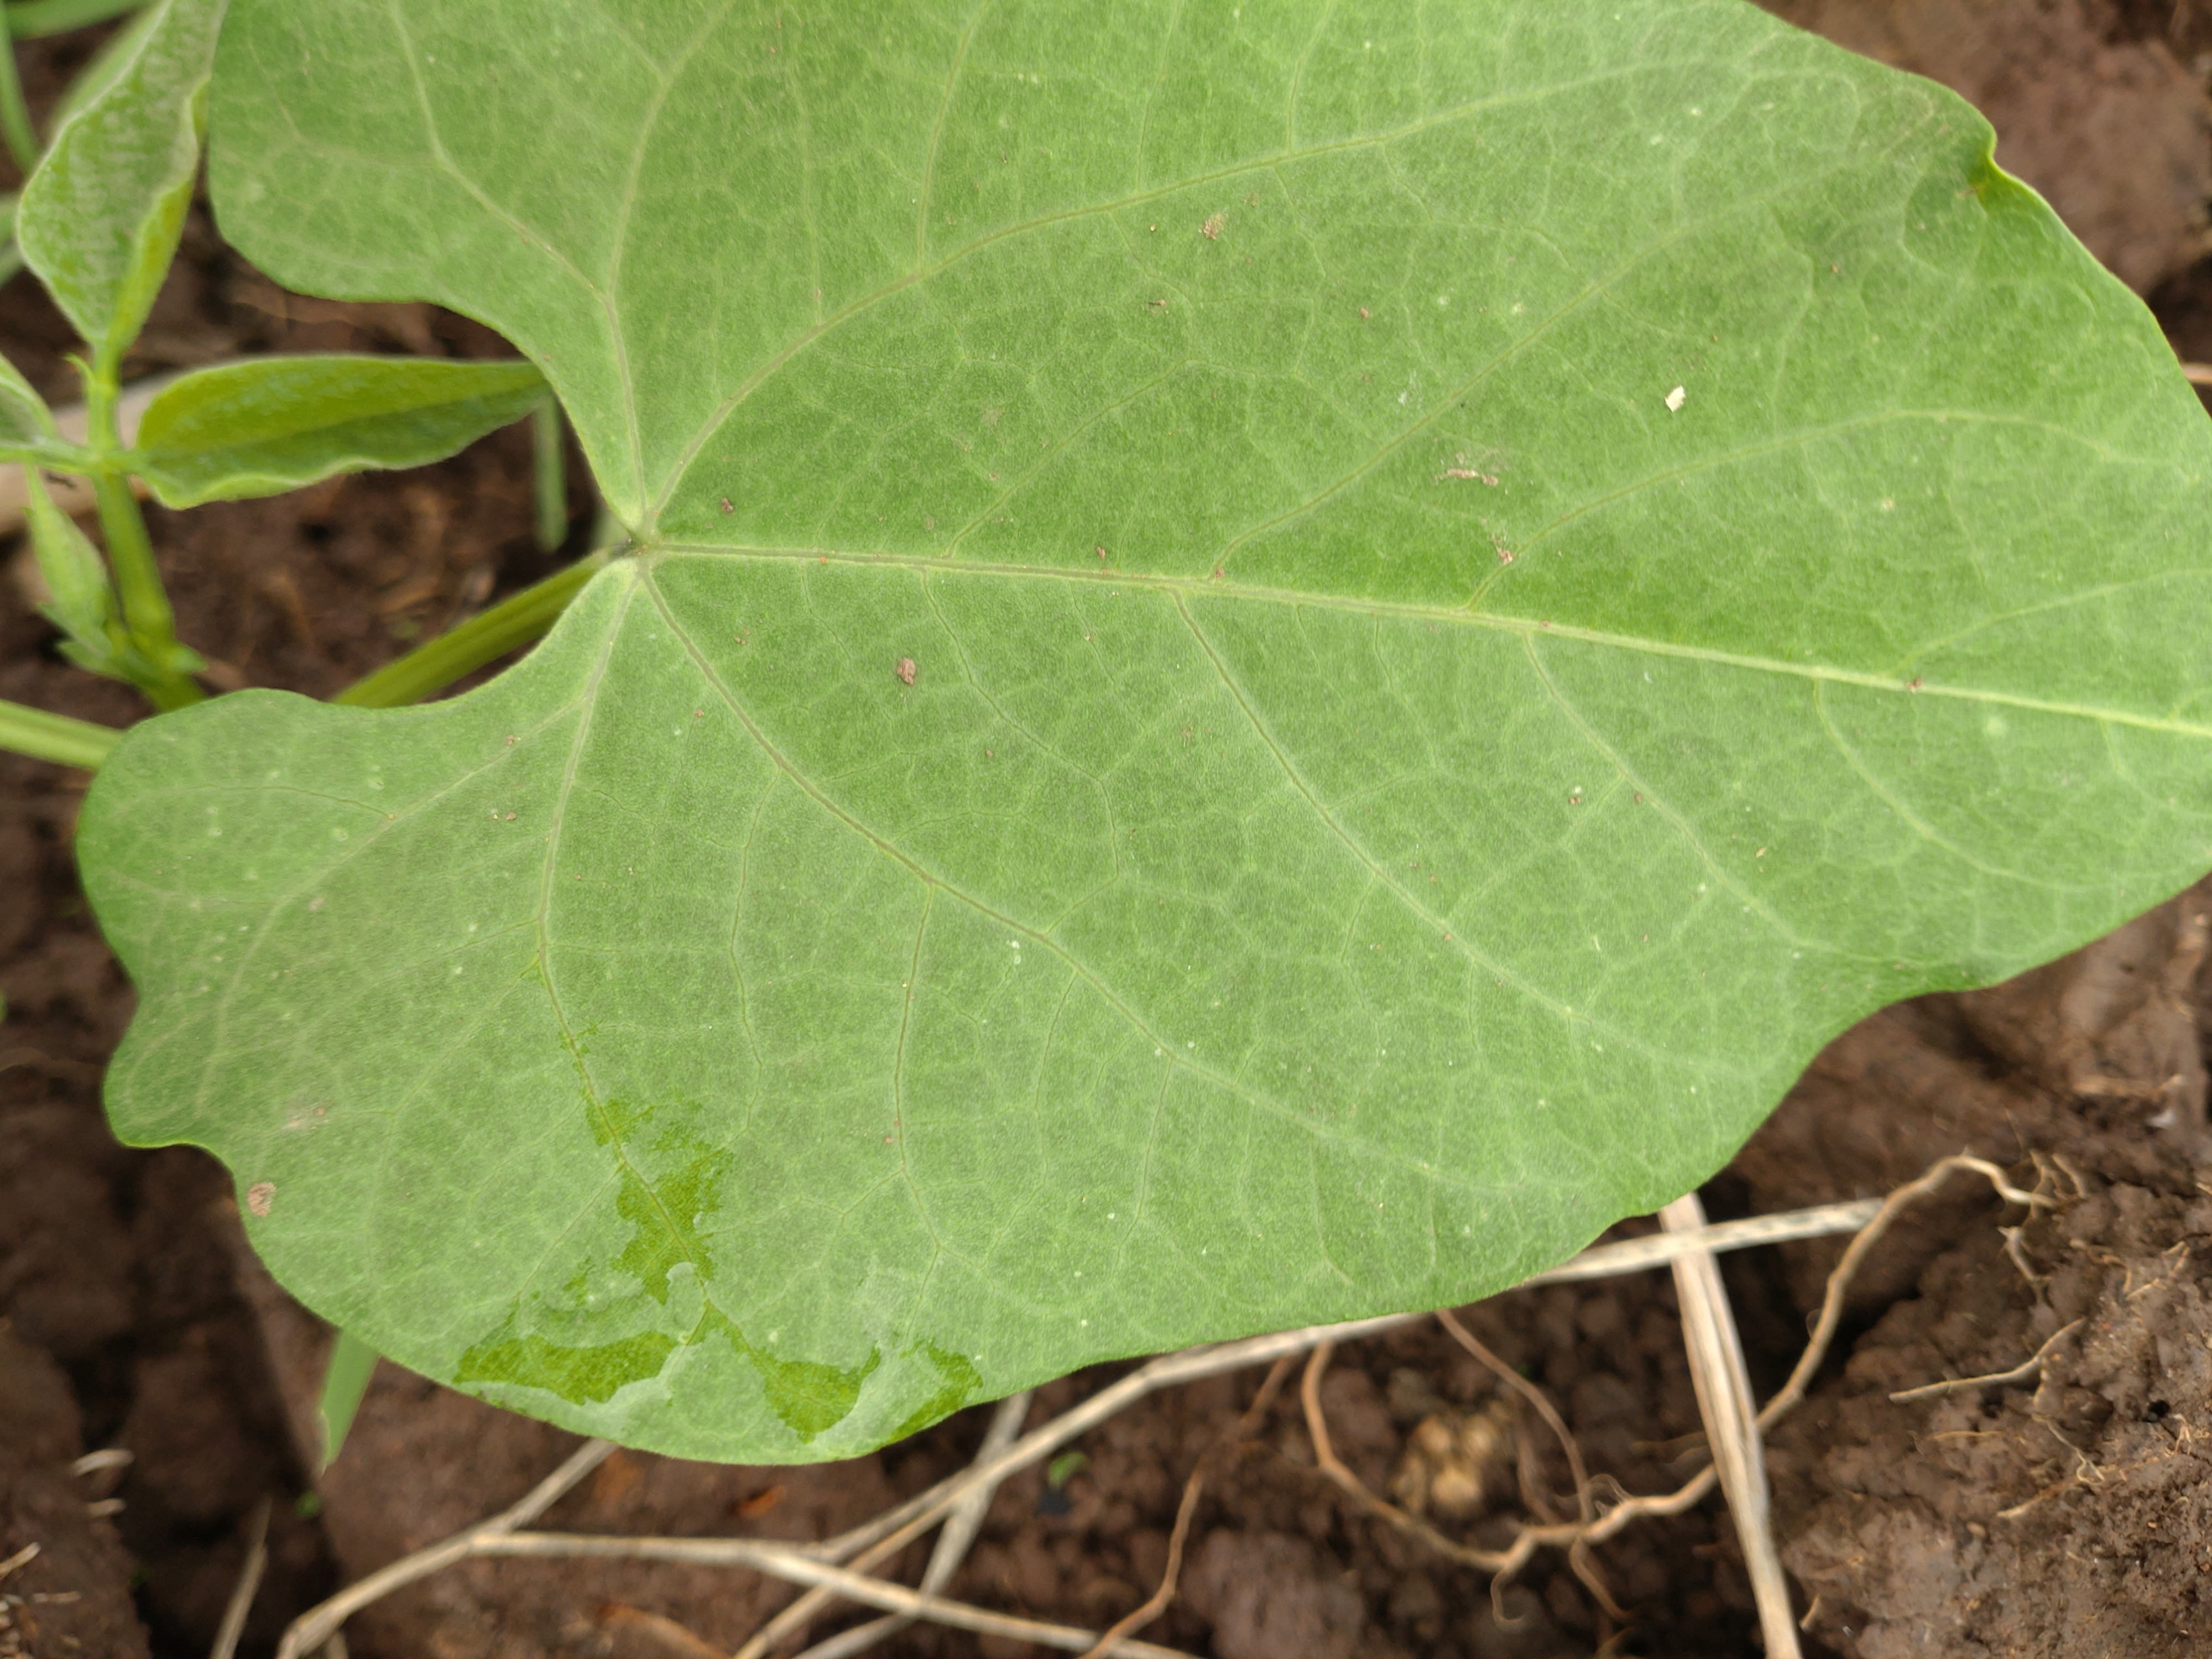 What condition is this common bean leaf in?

healthy
